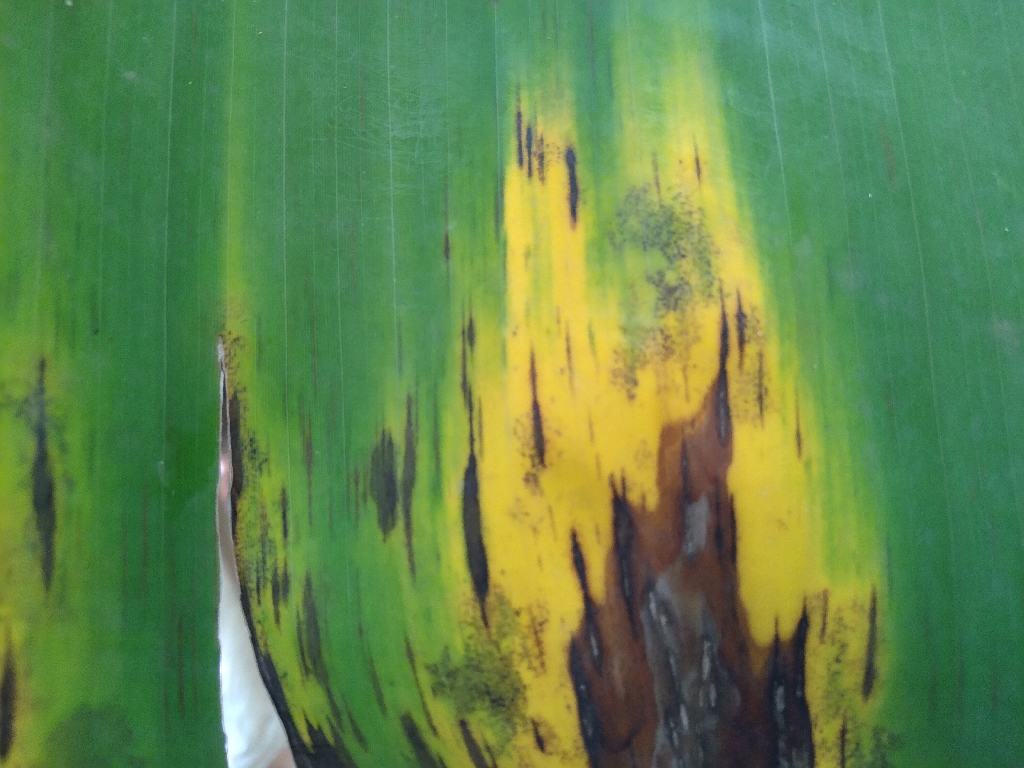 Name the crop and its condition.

banana, black sigatoka
